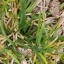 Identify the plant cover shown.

grass
